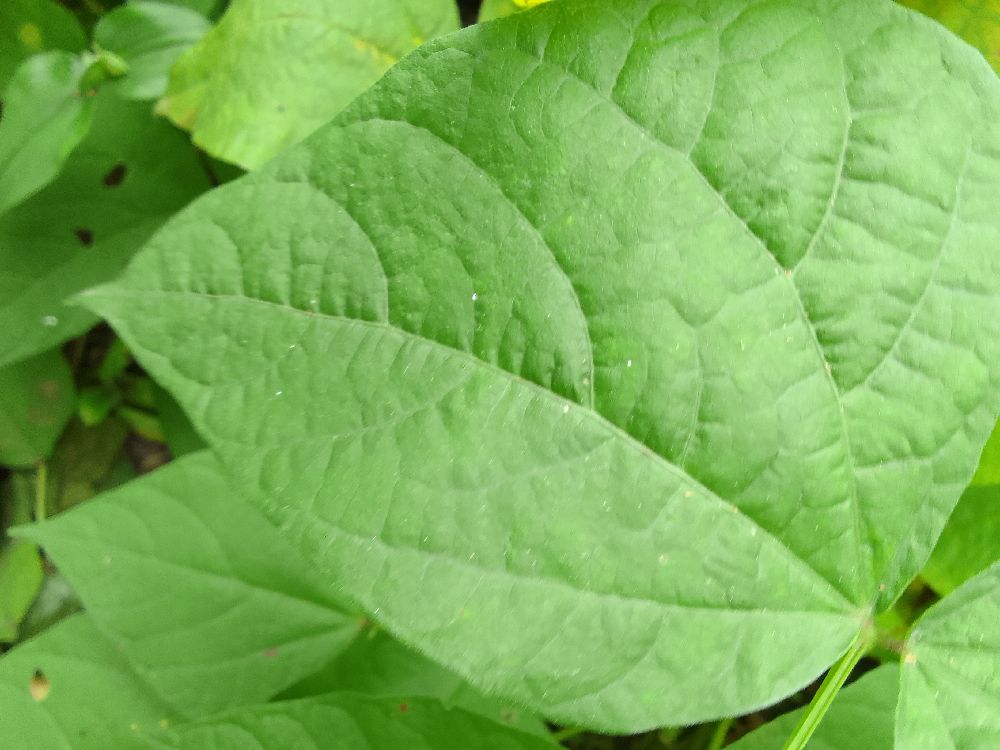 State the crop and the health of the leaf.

common bean, healthy
